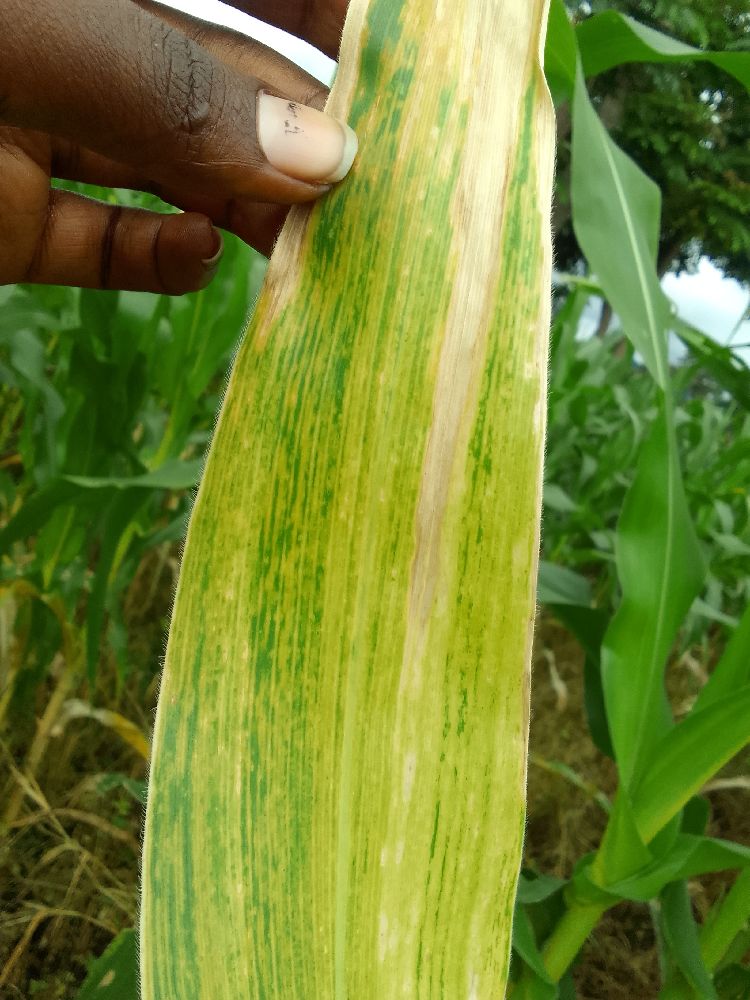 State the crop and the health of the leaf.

maize, maize lethal necrosis
